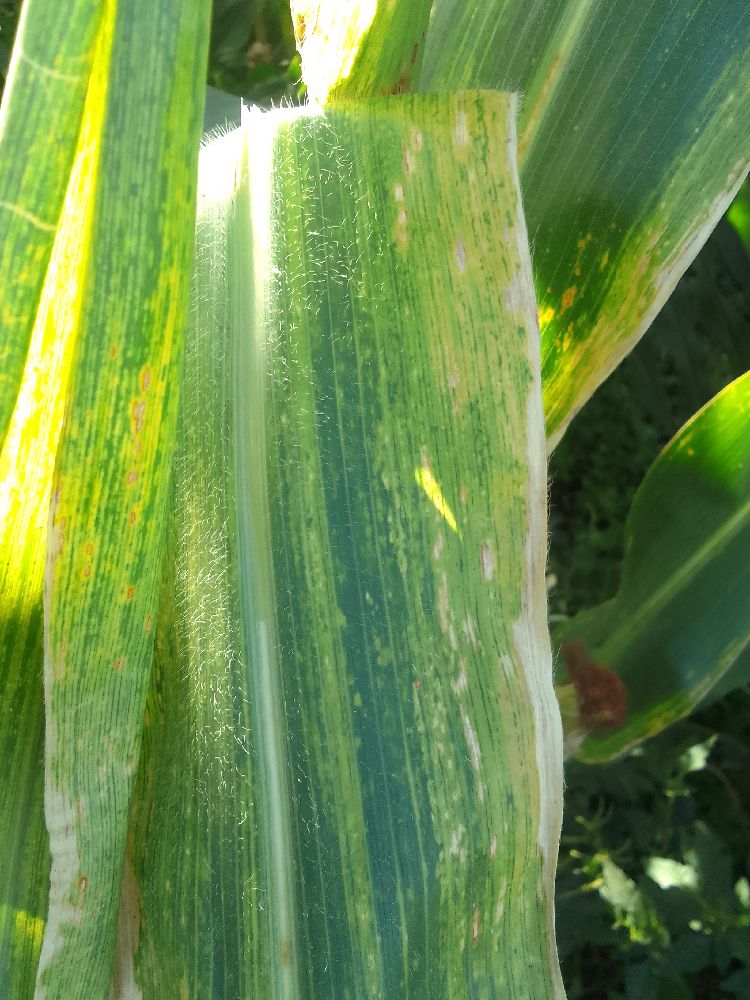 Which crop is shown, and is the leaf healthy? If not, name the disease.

maize, maize lethal necrosis
